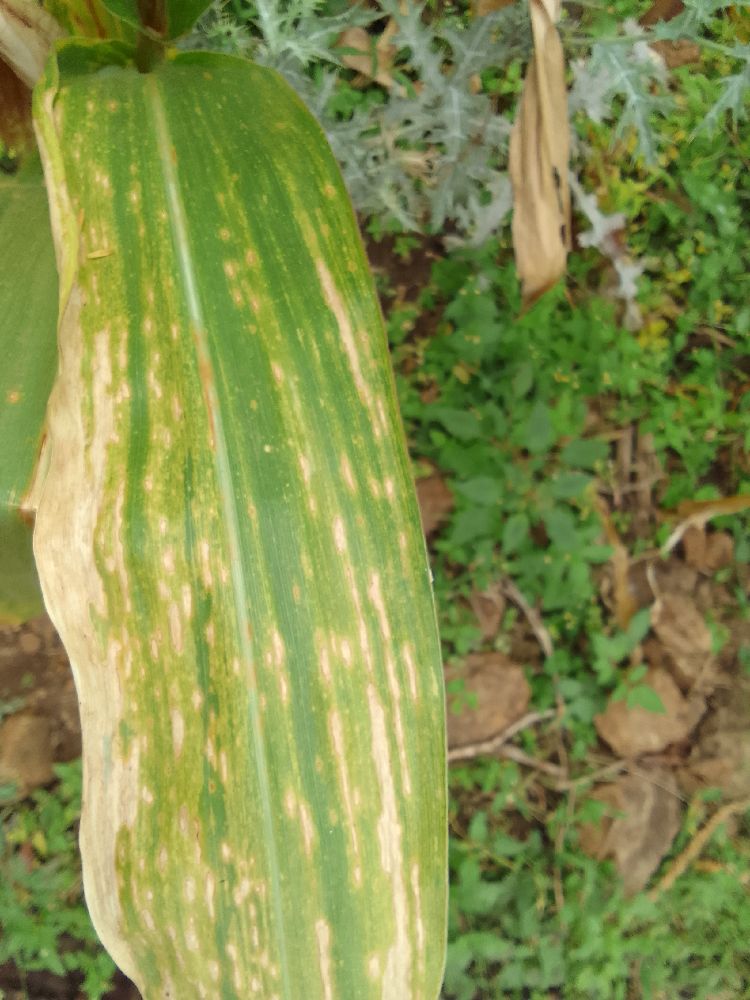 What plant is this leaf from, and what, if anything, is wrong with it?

maize, maize lethal necrosis
